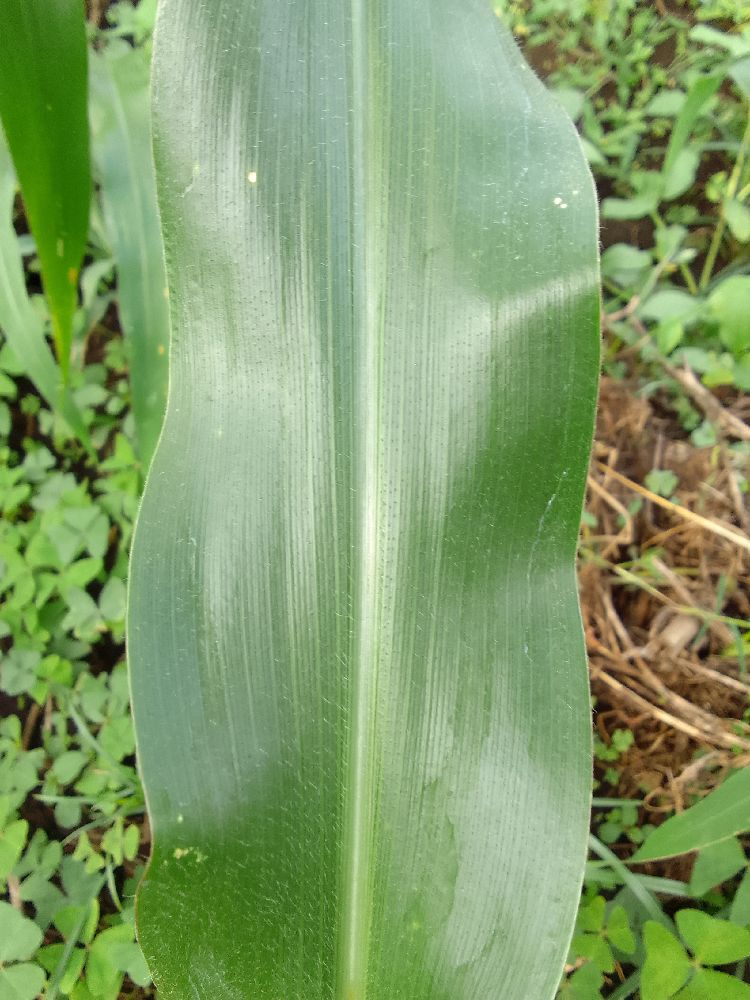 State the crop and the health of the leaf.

maize, healthy
